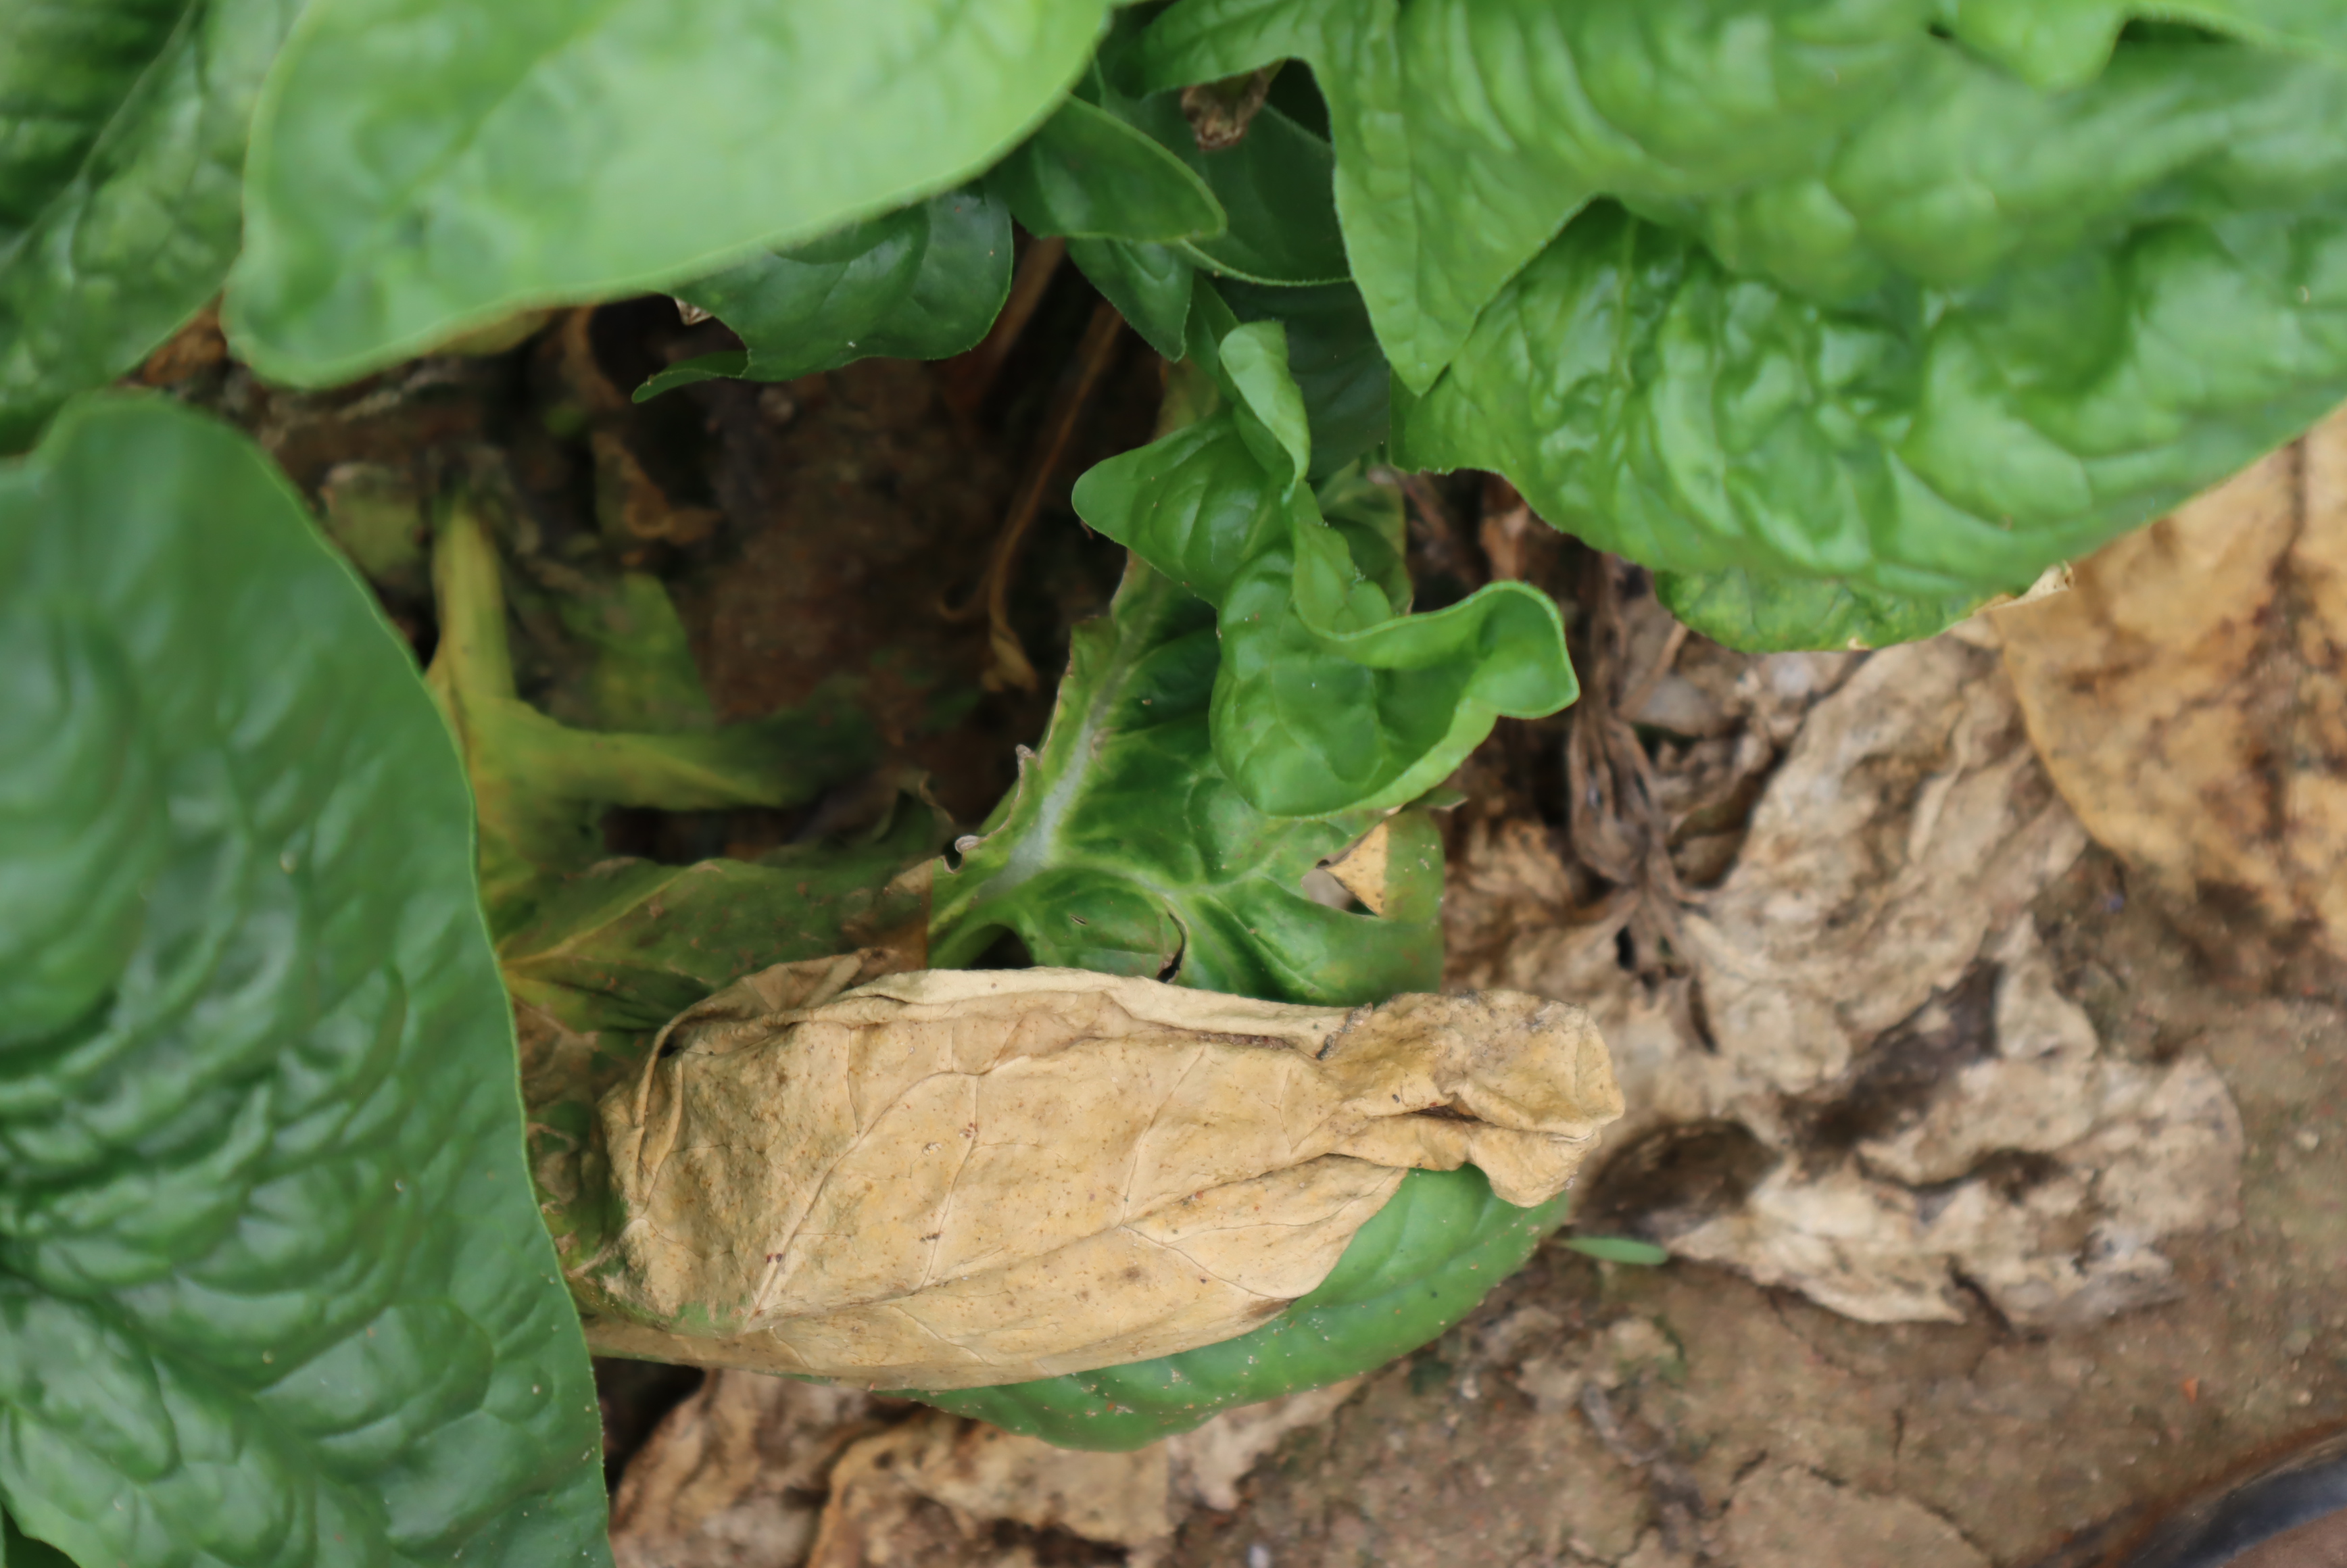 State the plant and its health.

spinach, mechanical damage
